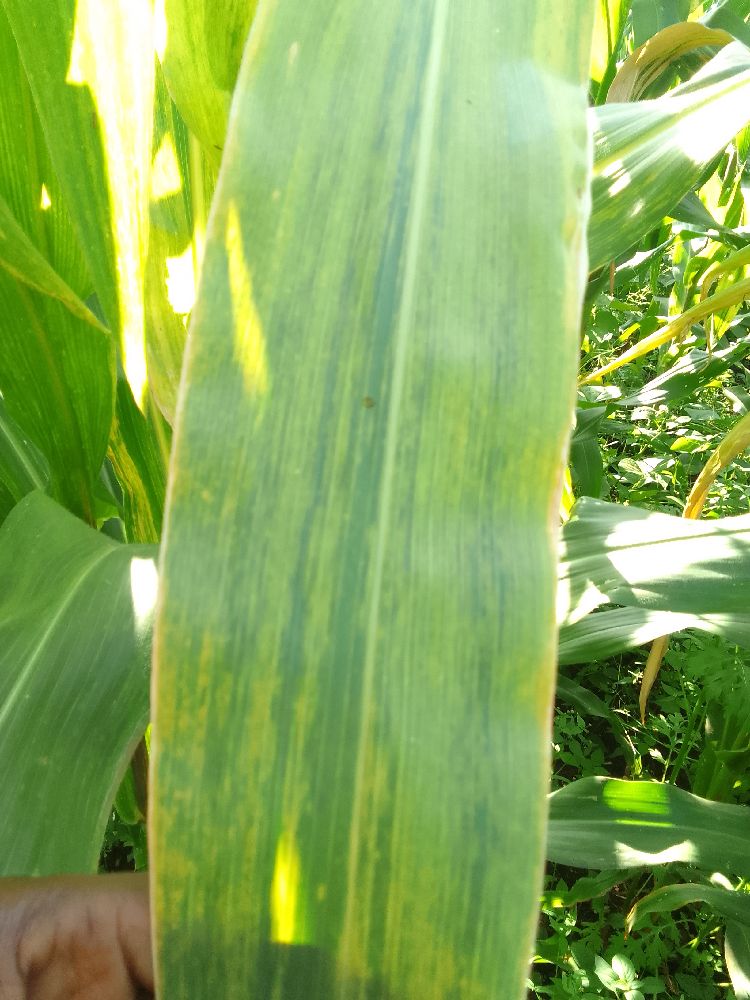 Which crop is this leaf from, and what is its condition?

maize, maize lethal necrosis
